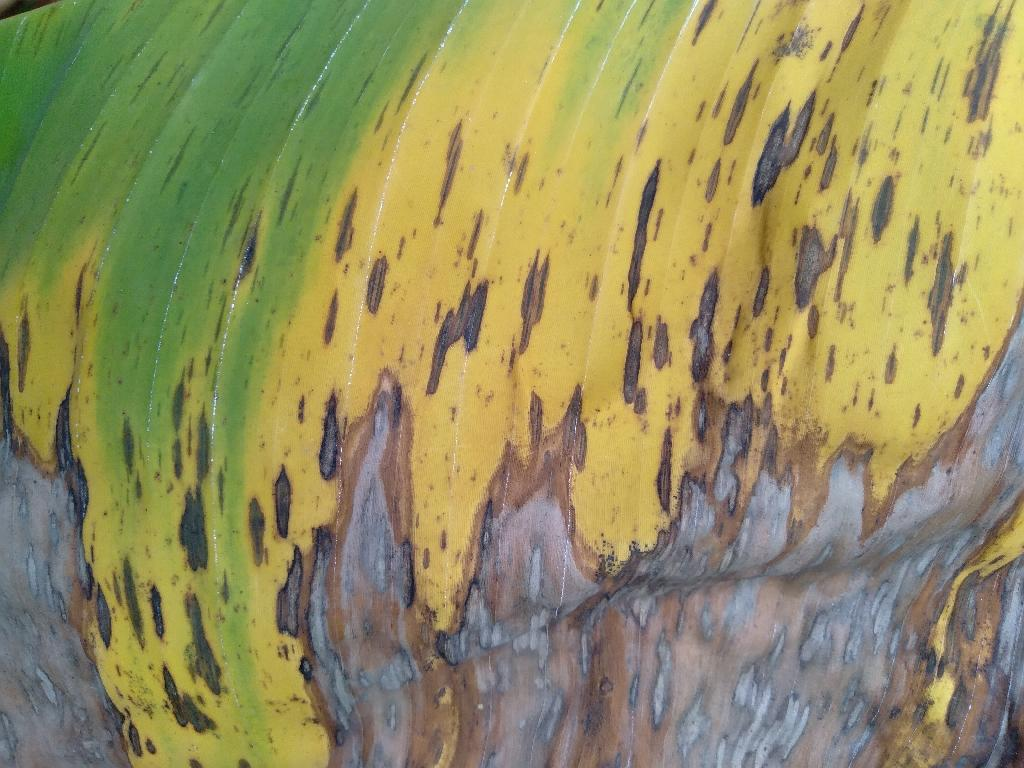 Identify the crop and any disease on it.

banana, black sigatoka
